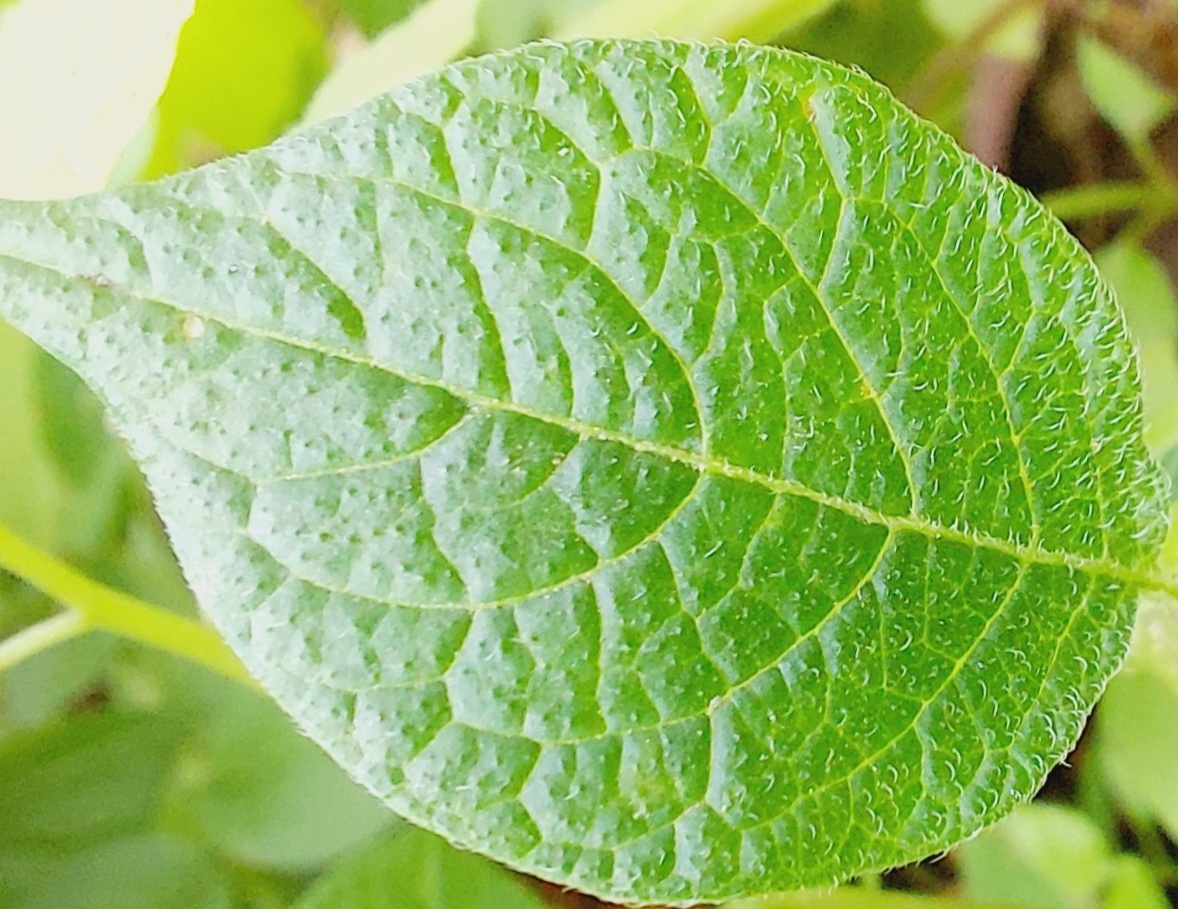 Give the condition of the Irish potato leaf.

healthy
